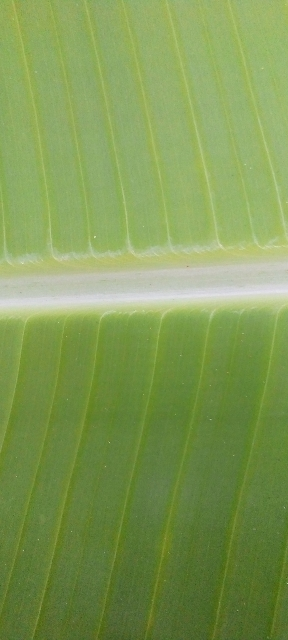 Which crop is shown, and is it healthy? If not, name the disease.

banana, healthy
